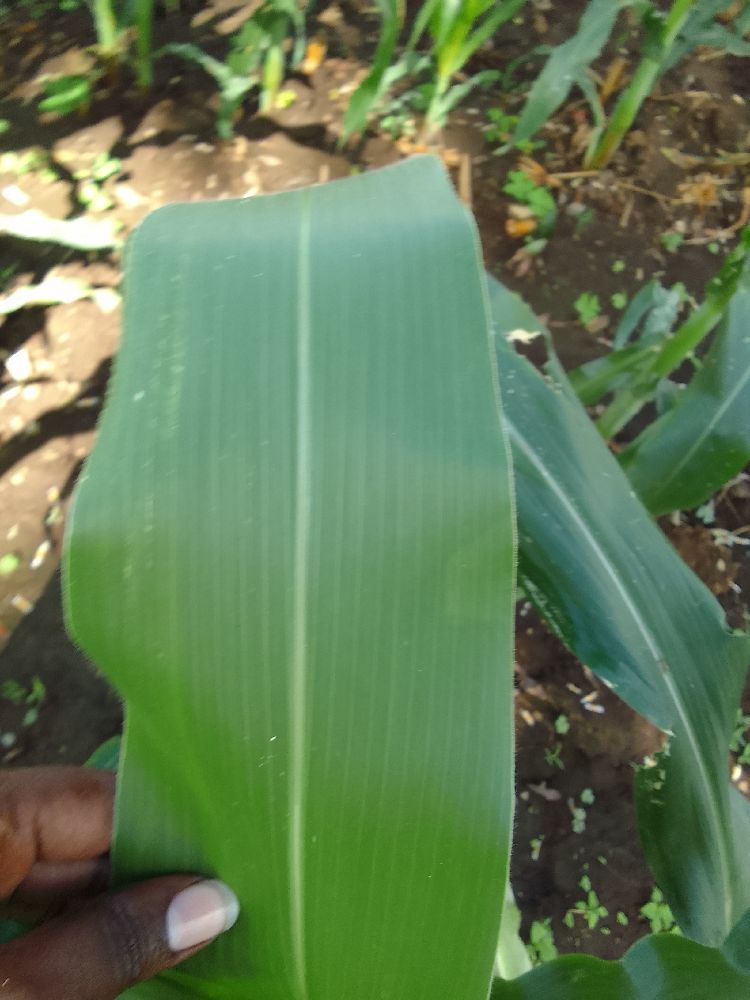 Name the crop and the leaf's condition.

maize, healthy
